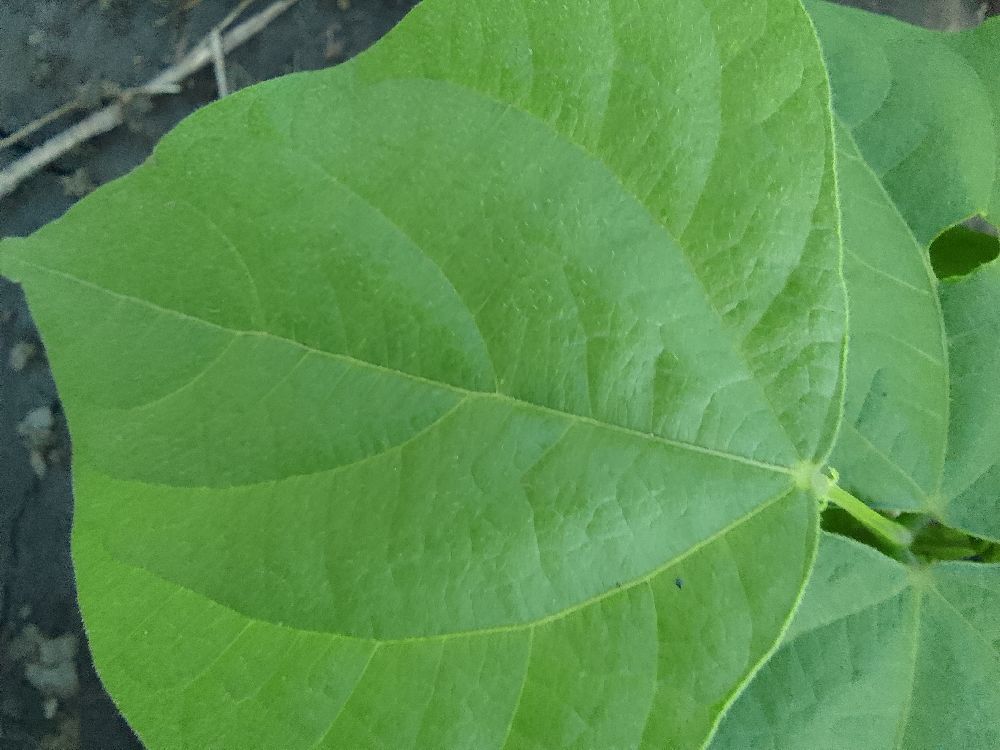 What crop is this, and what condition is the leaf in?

common bean, healthy
